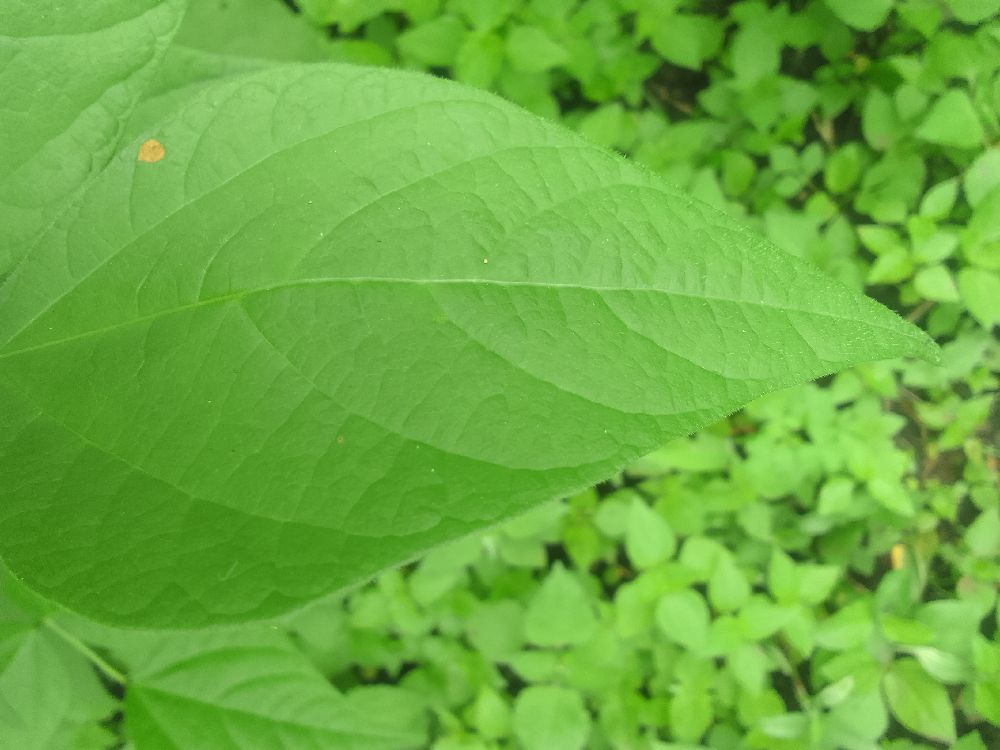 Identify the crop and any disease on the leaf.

common bean, healthy
